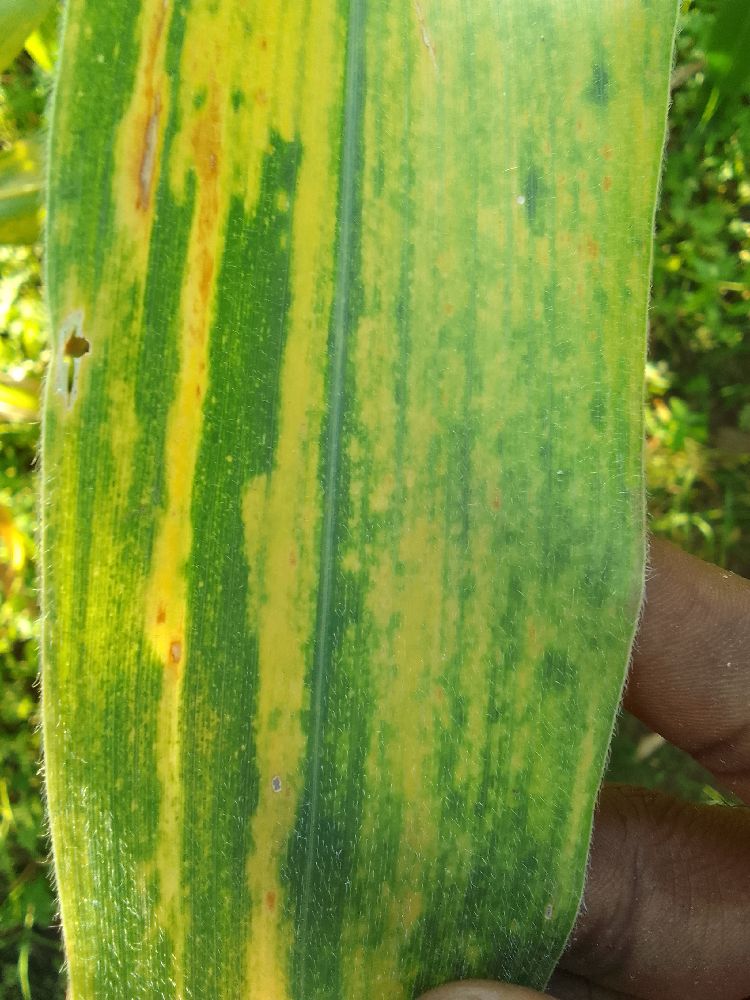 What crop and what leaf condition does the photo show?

maize, maize lethal necrosis
